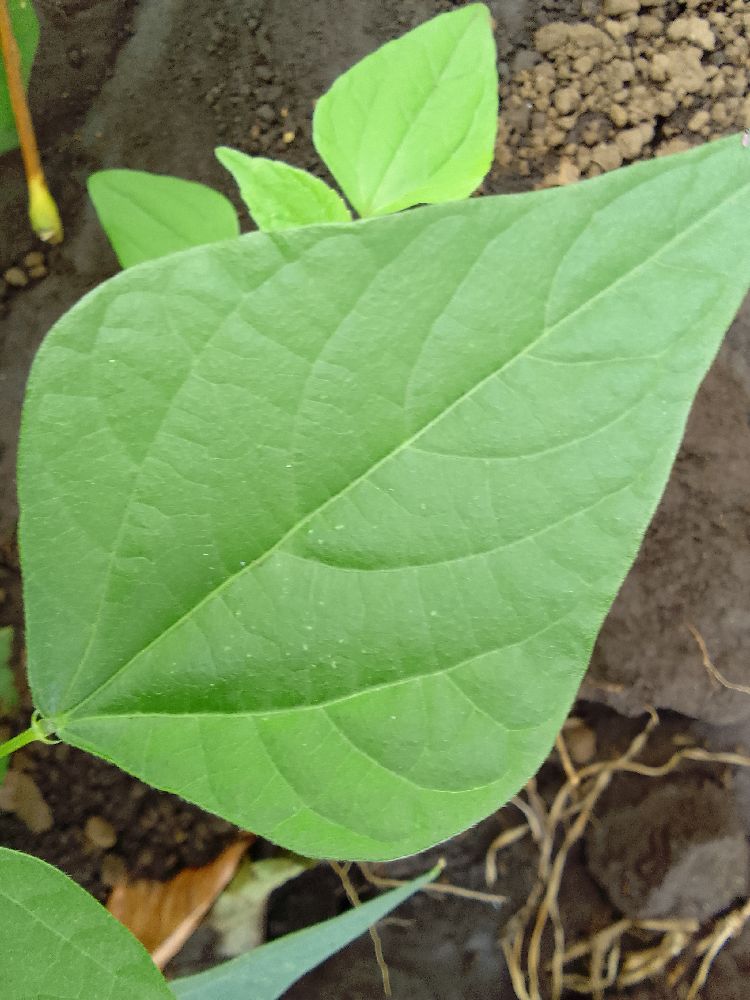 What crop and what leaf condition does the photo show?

common bean, healthy
